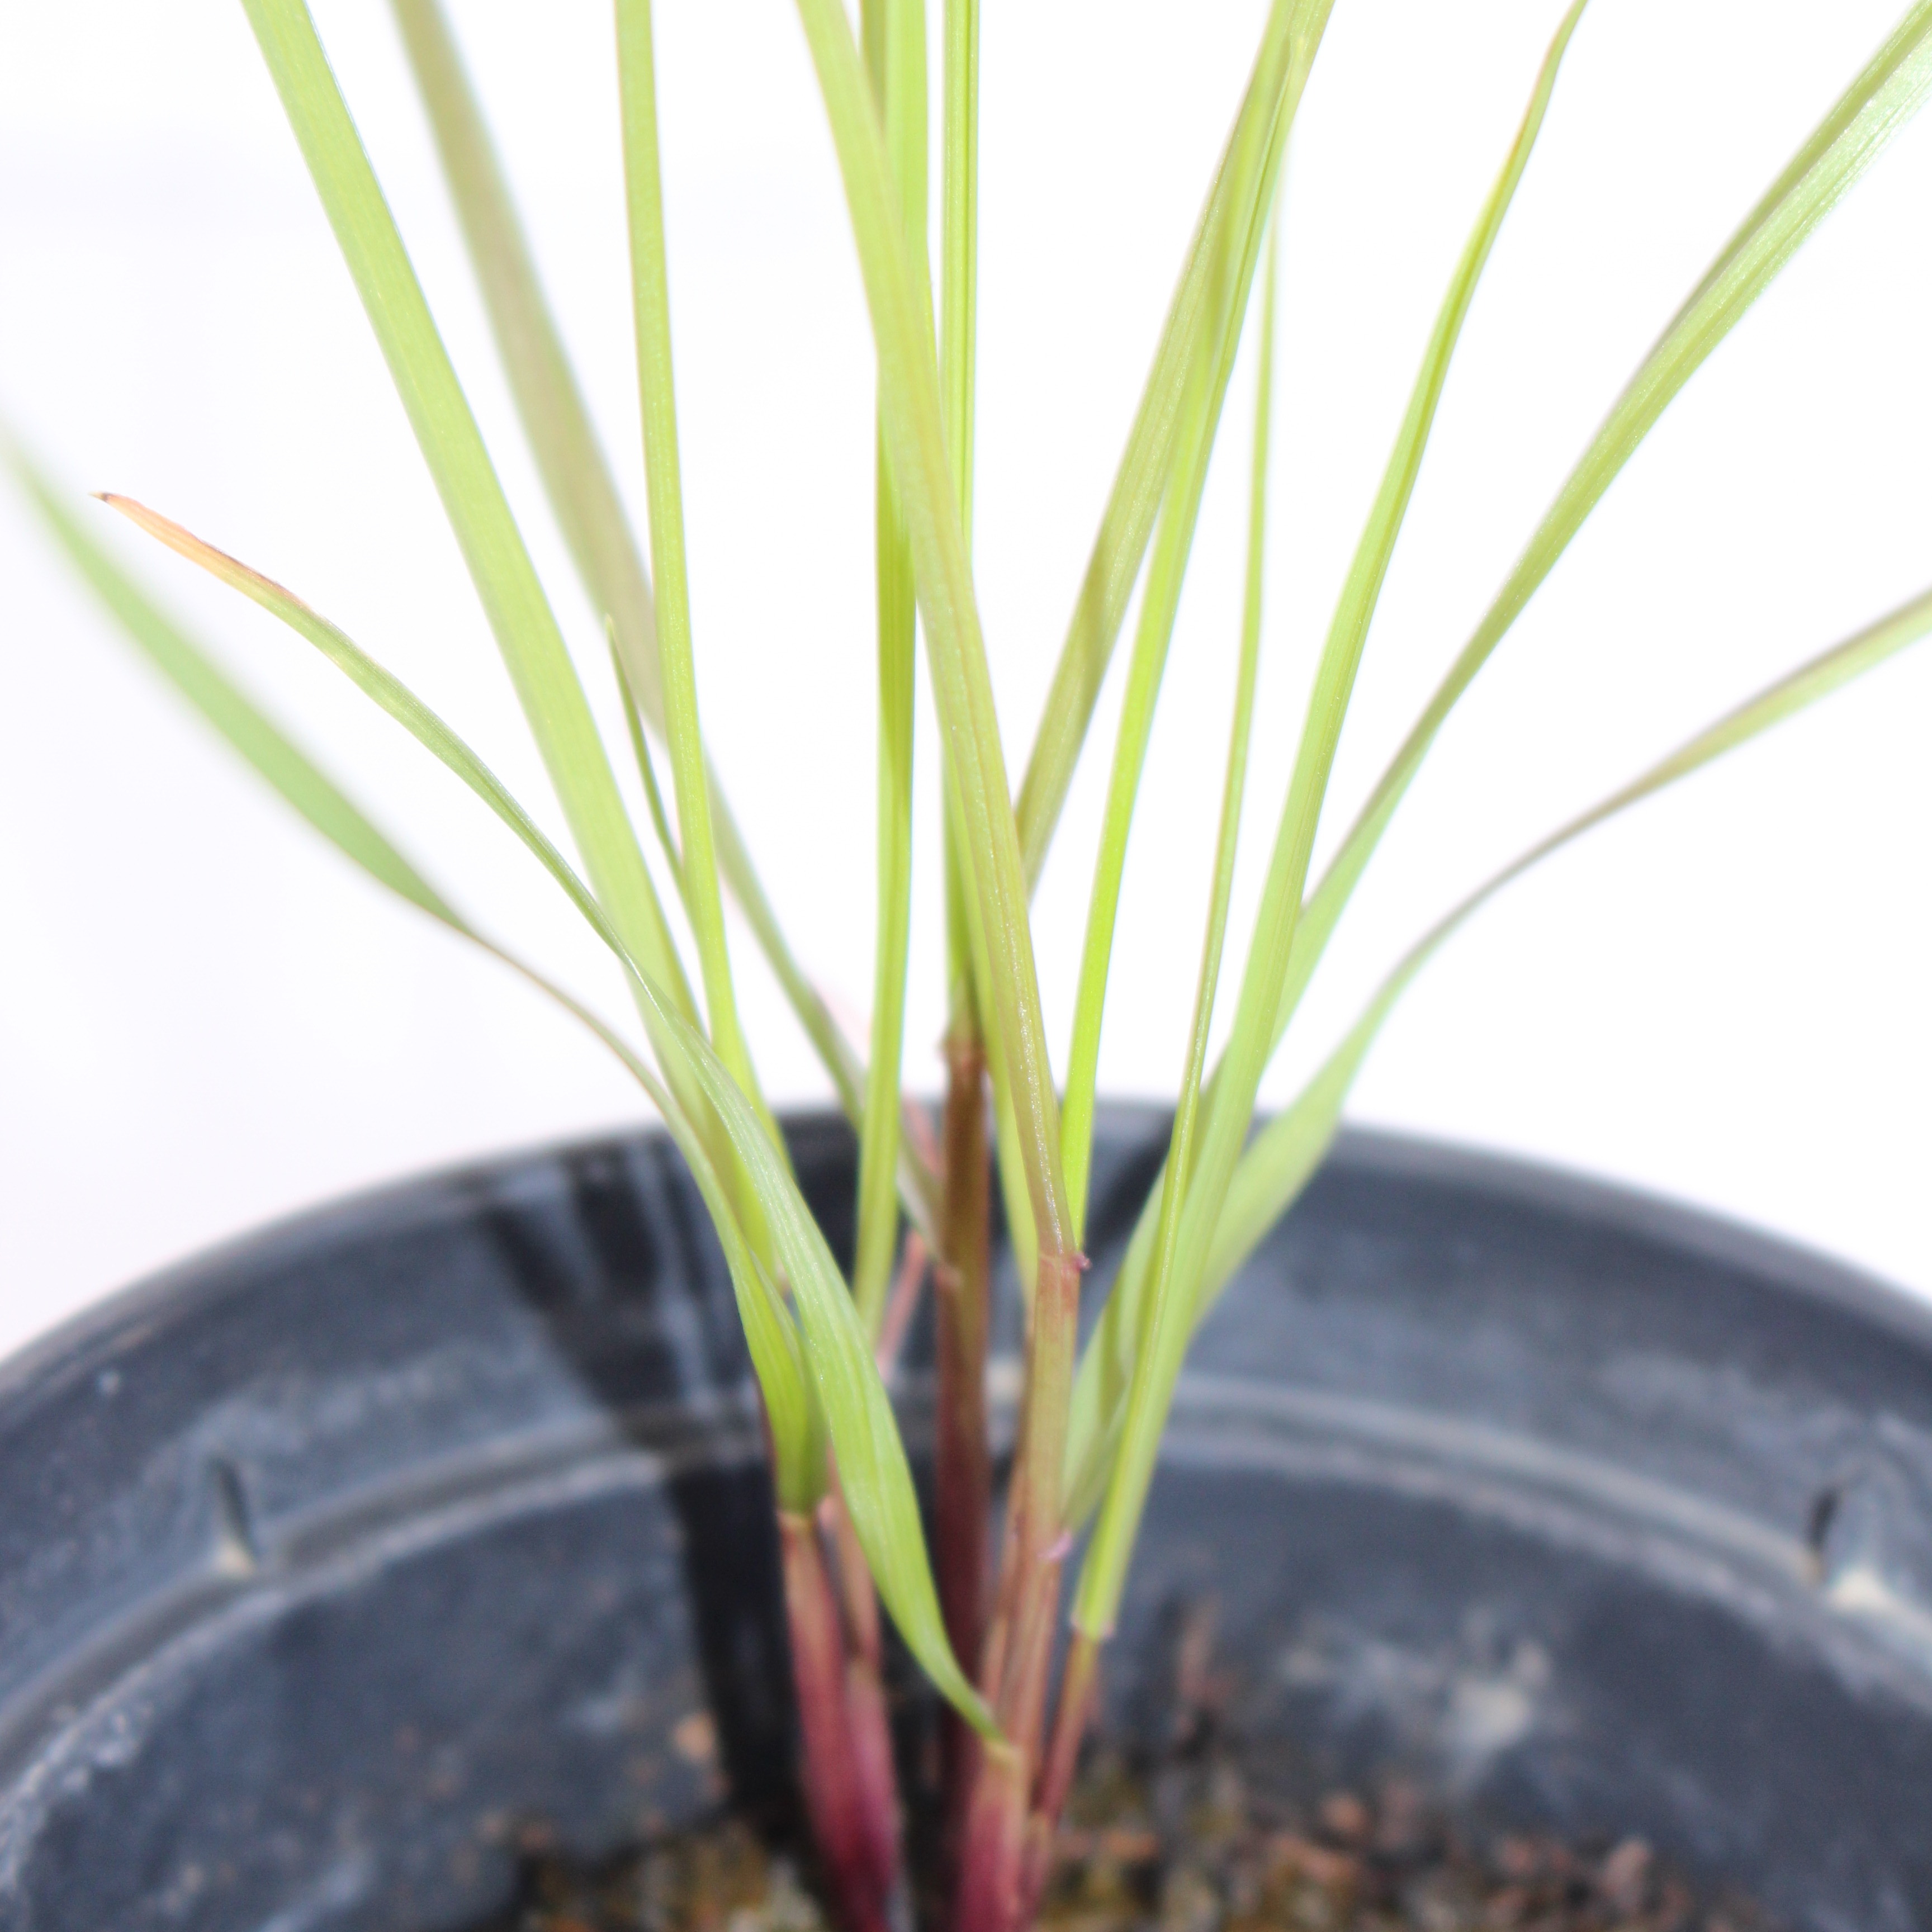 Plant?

Lolium multiflorum
